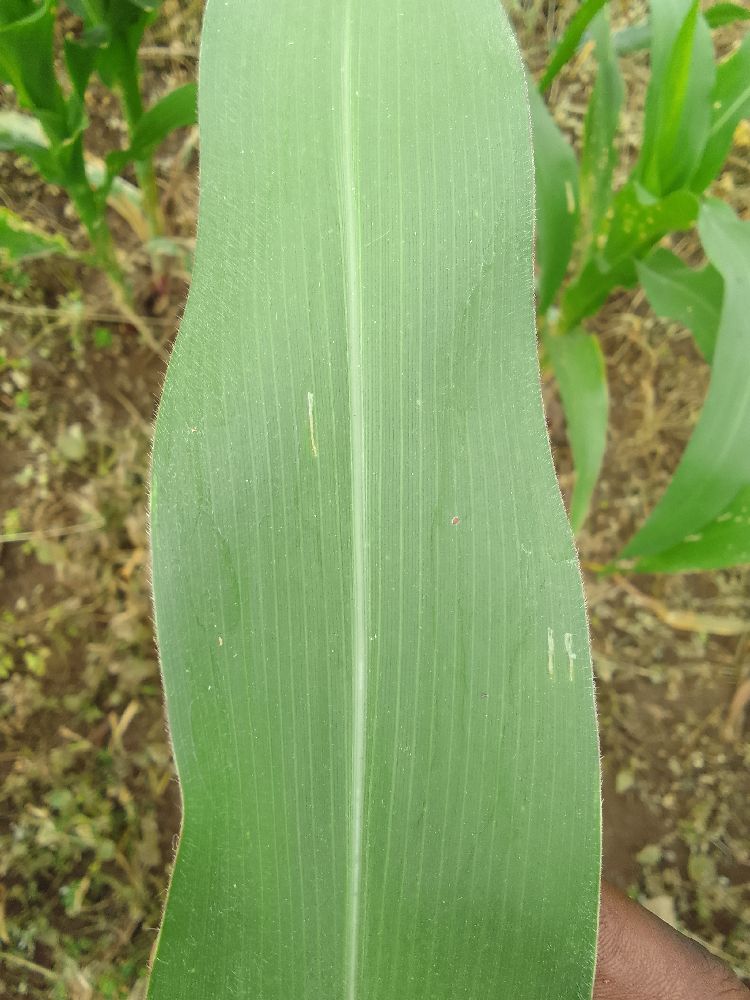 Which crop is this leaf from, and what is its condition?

maize, healthy
